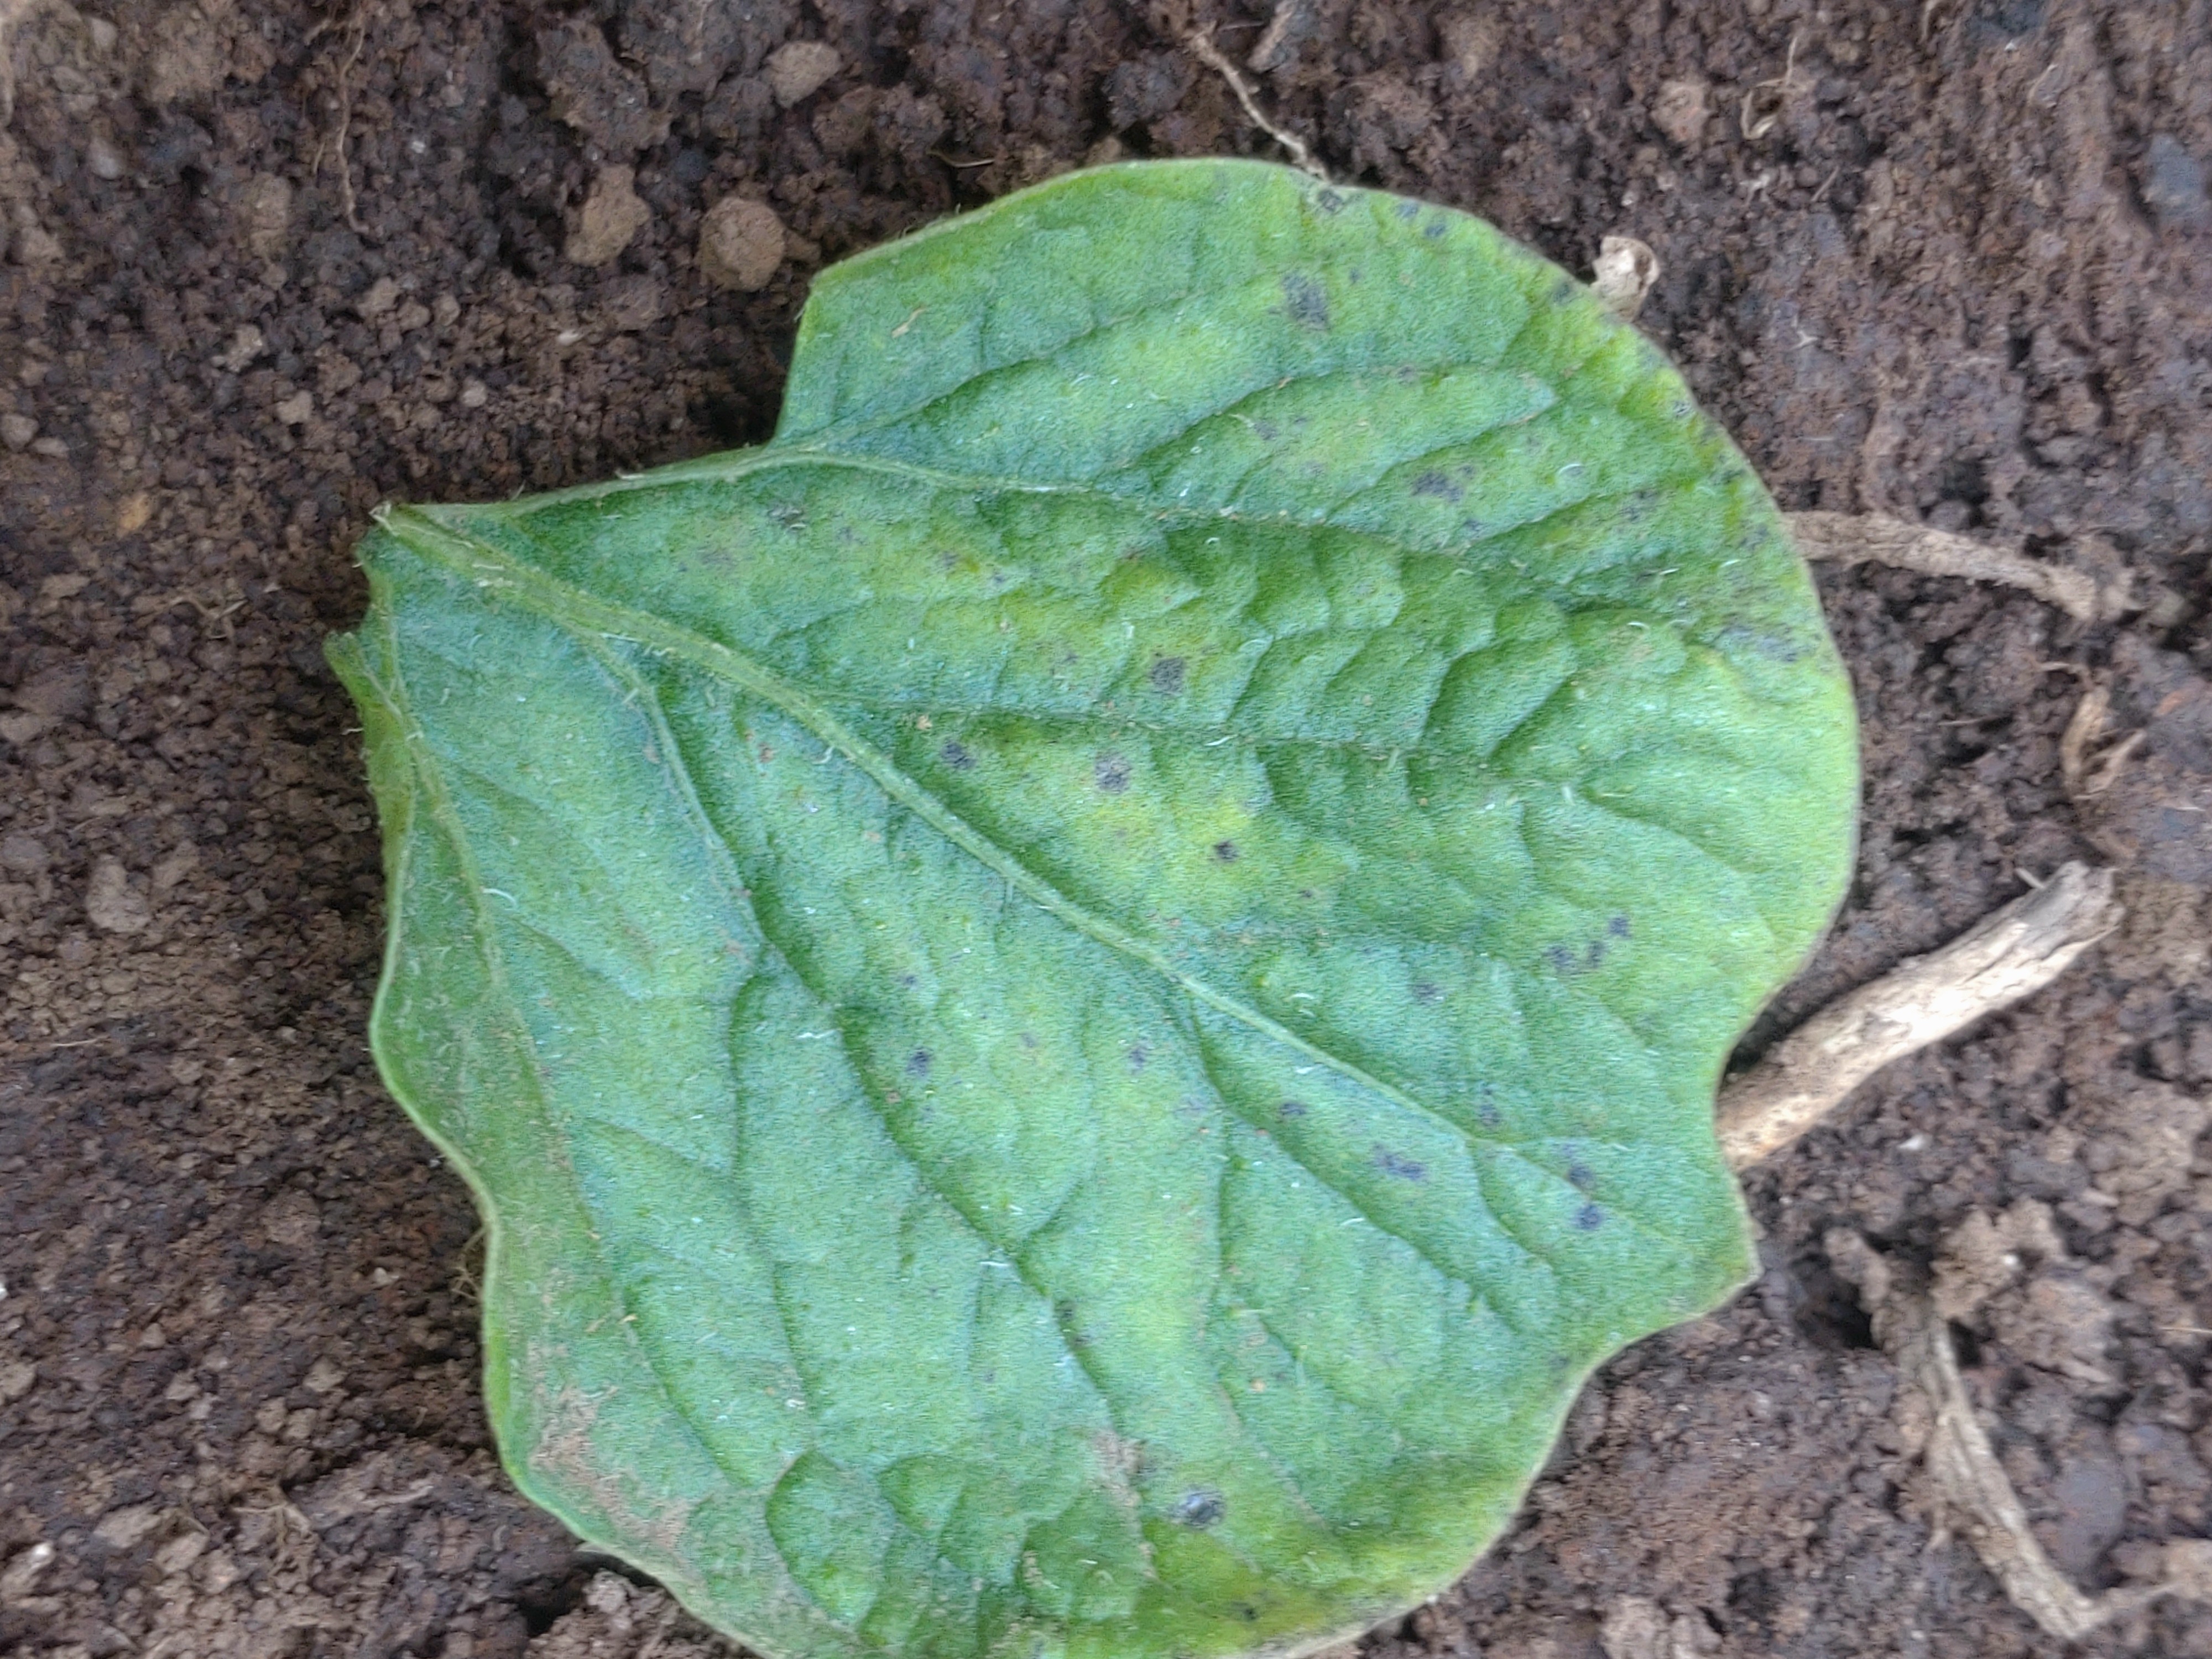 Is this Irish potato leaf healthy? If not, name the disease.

late blight
